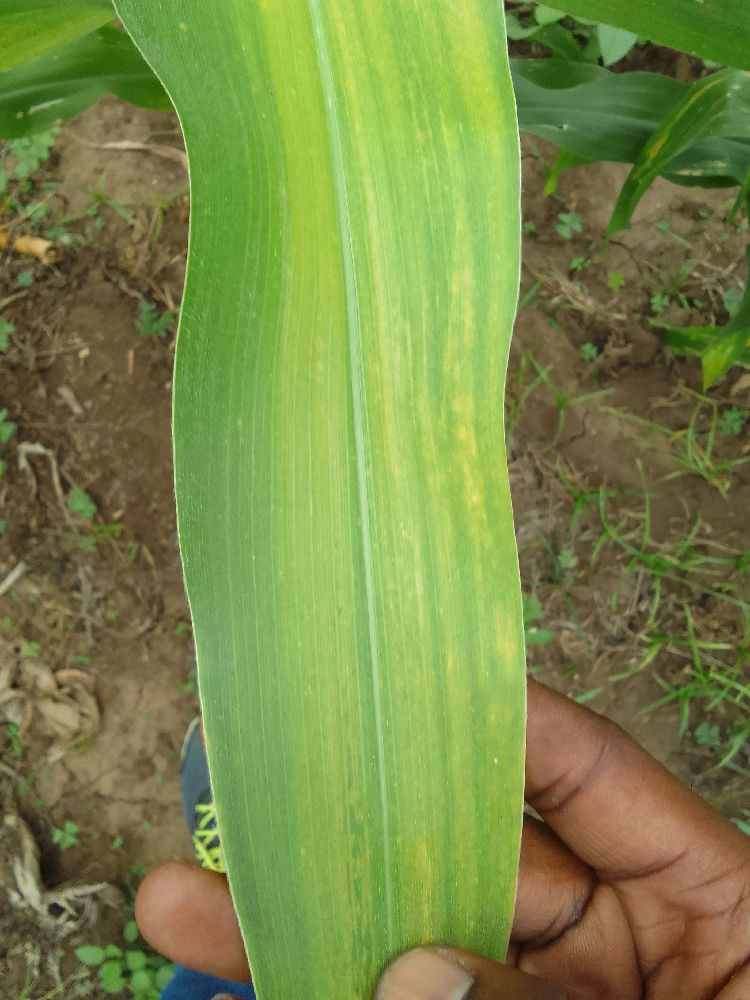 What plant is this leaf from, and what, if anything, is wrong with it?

maize, maize lethal necrosis
